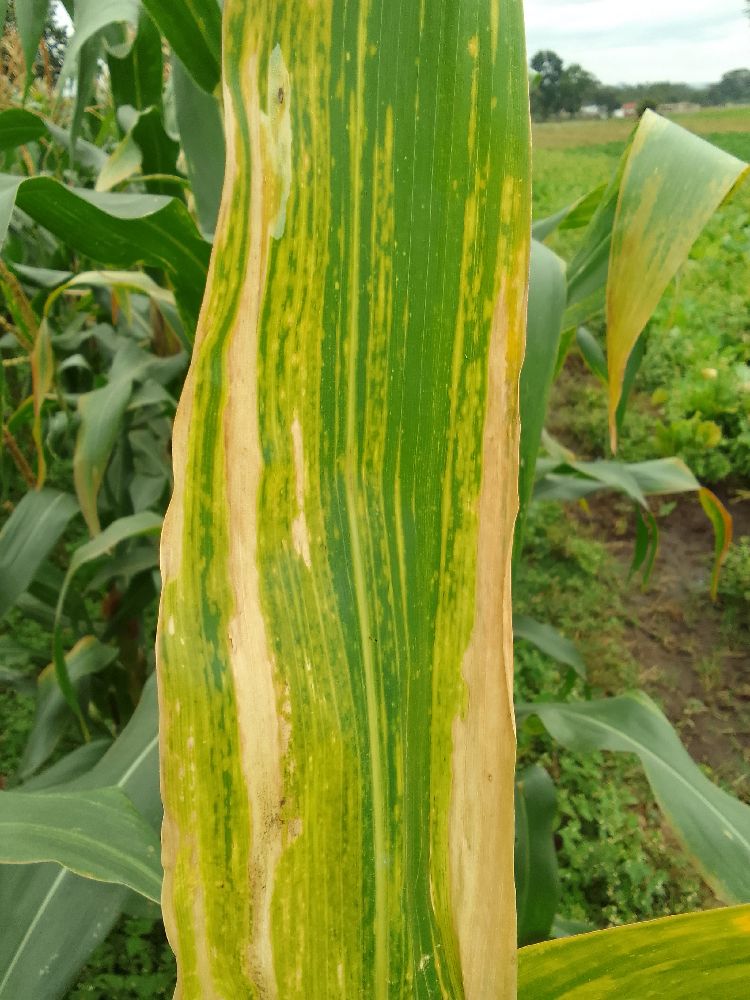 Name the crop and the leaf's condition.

maize, maize lethal necrosis
